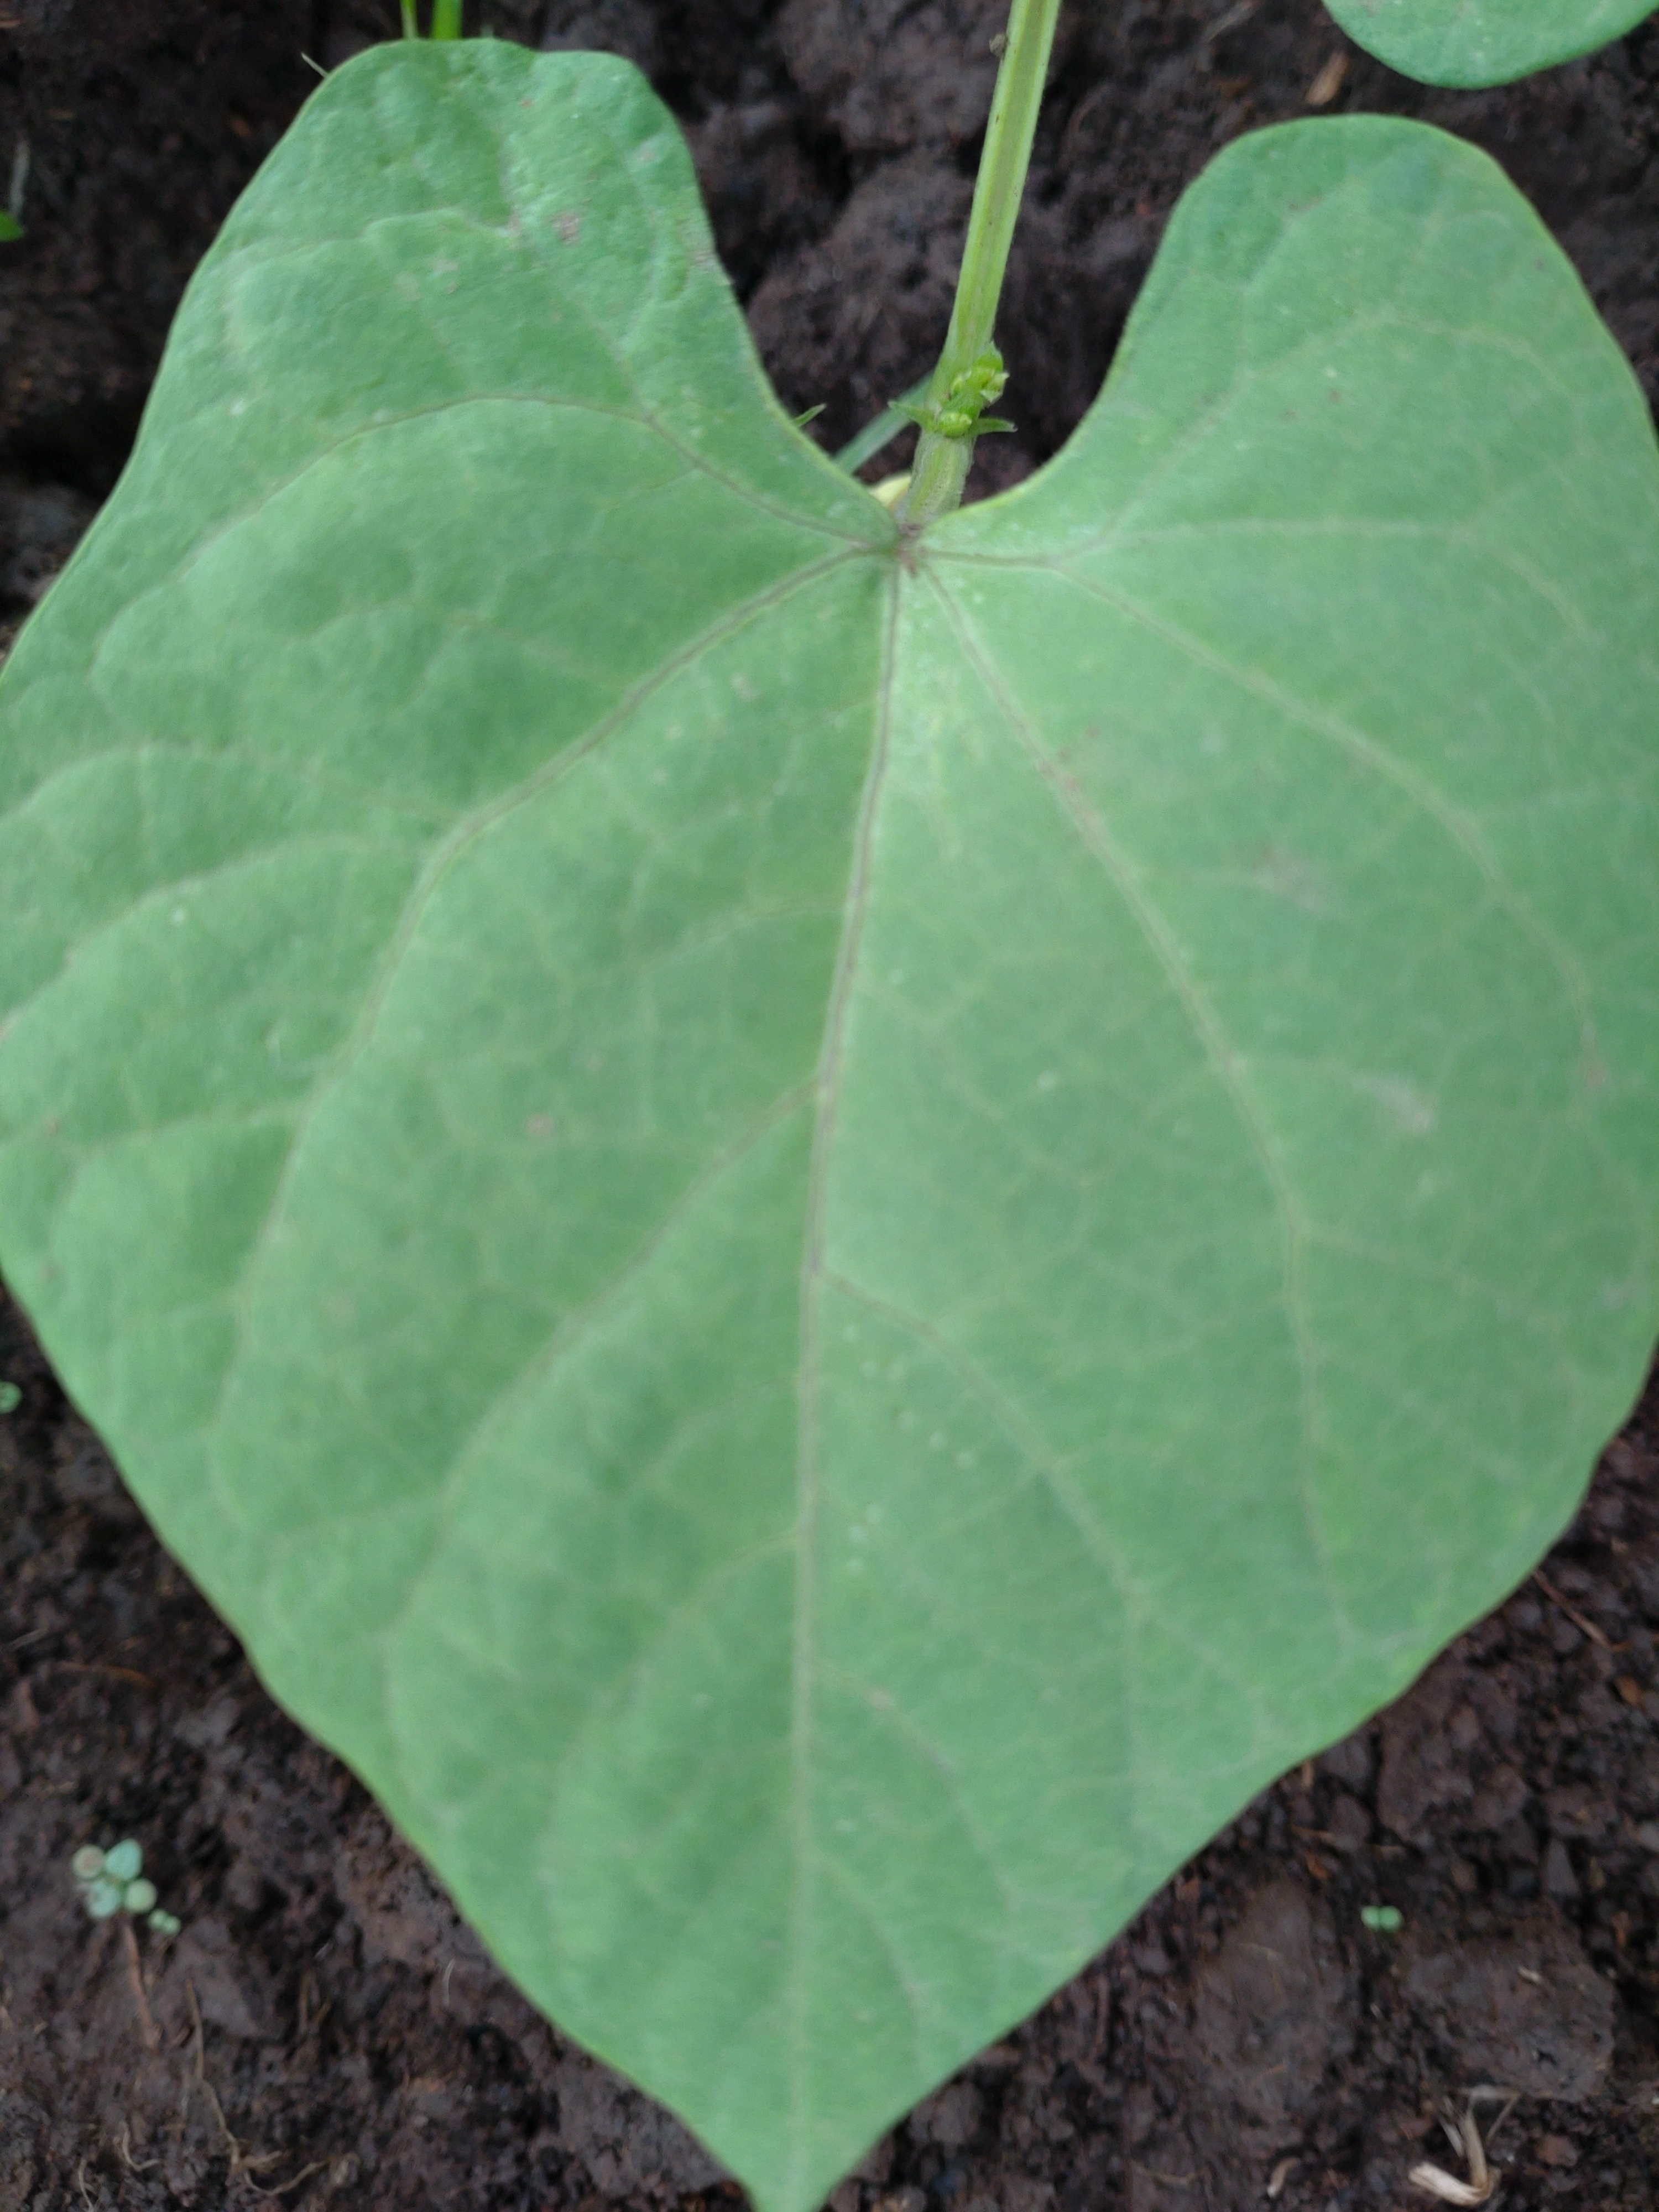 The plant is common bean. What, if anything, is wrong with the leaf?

healthy
